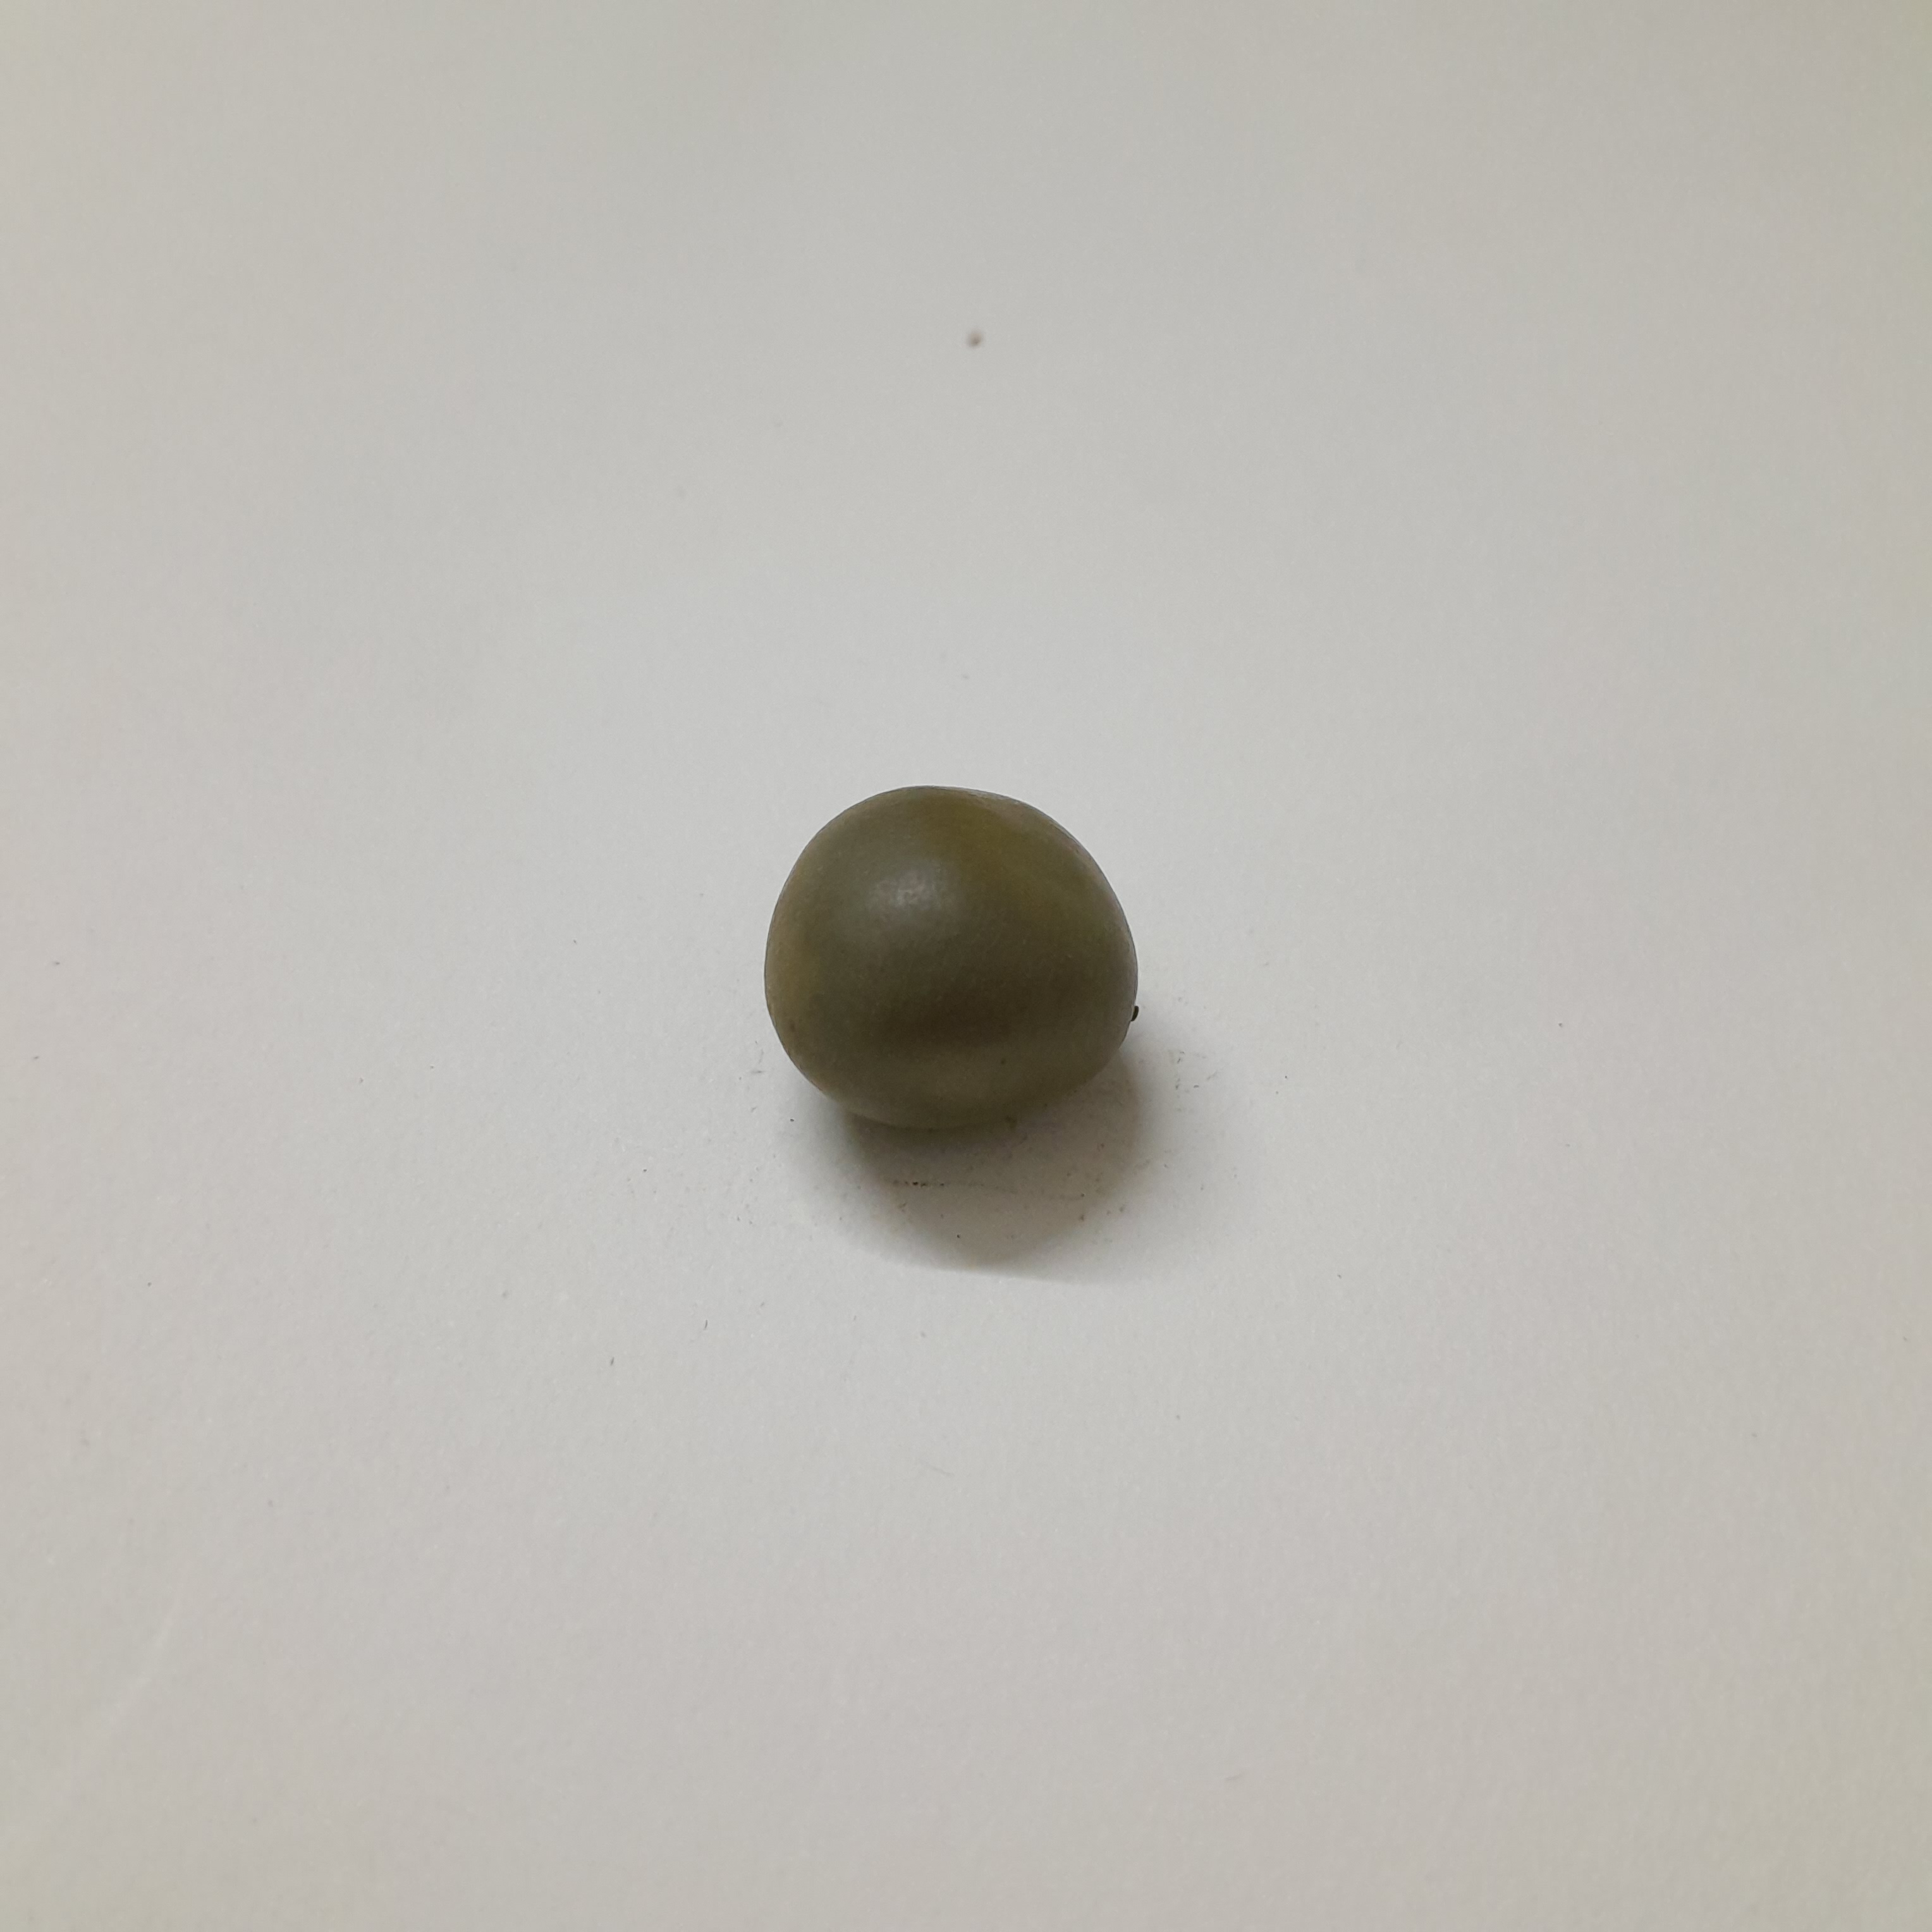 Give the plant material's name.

sagargota
